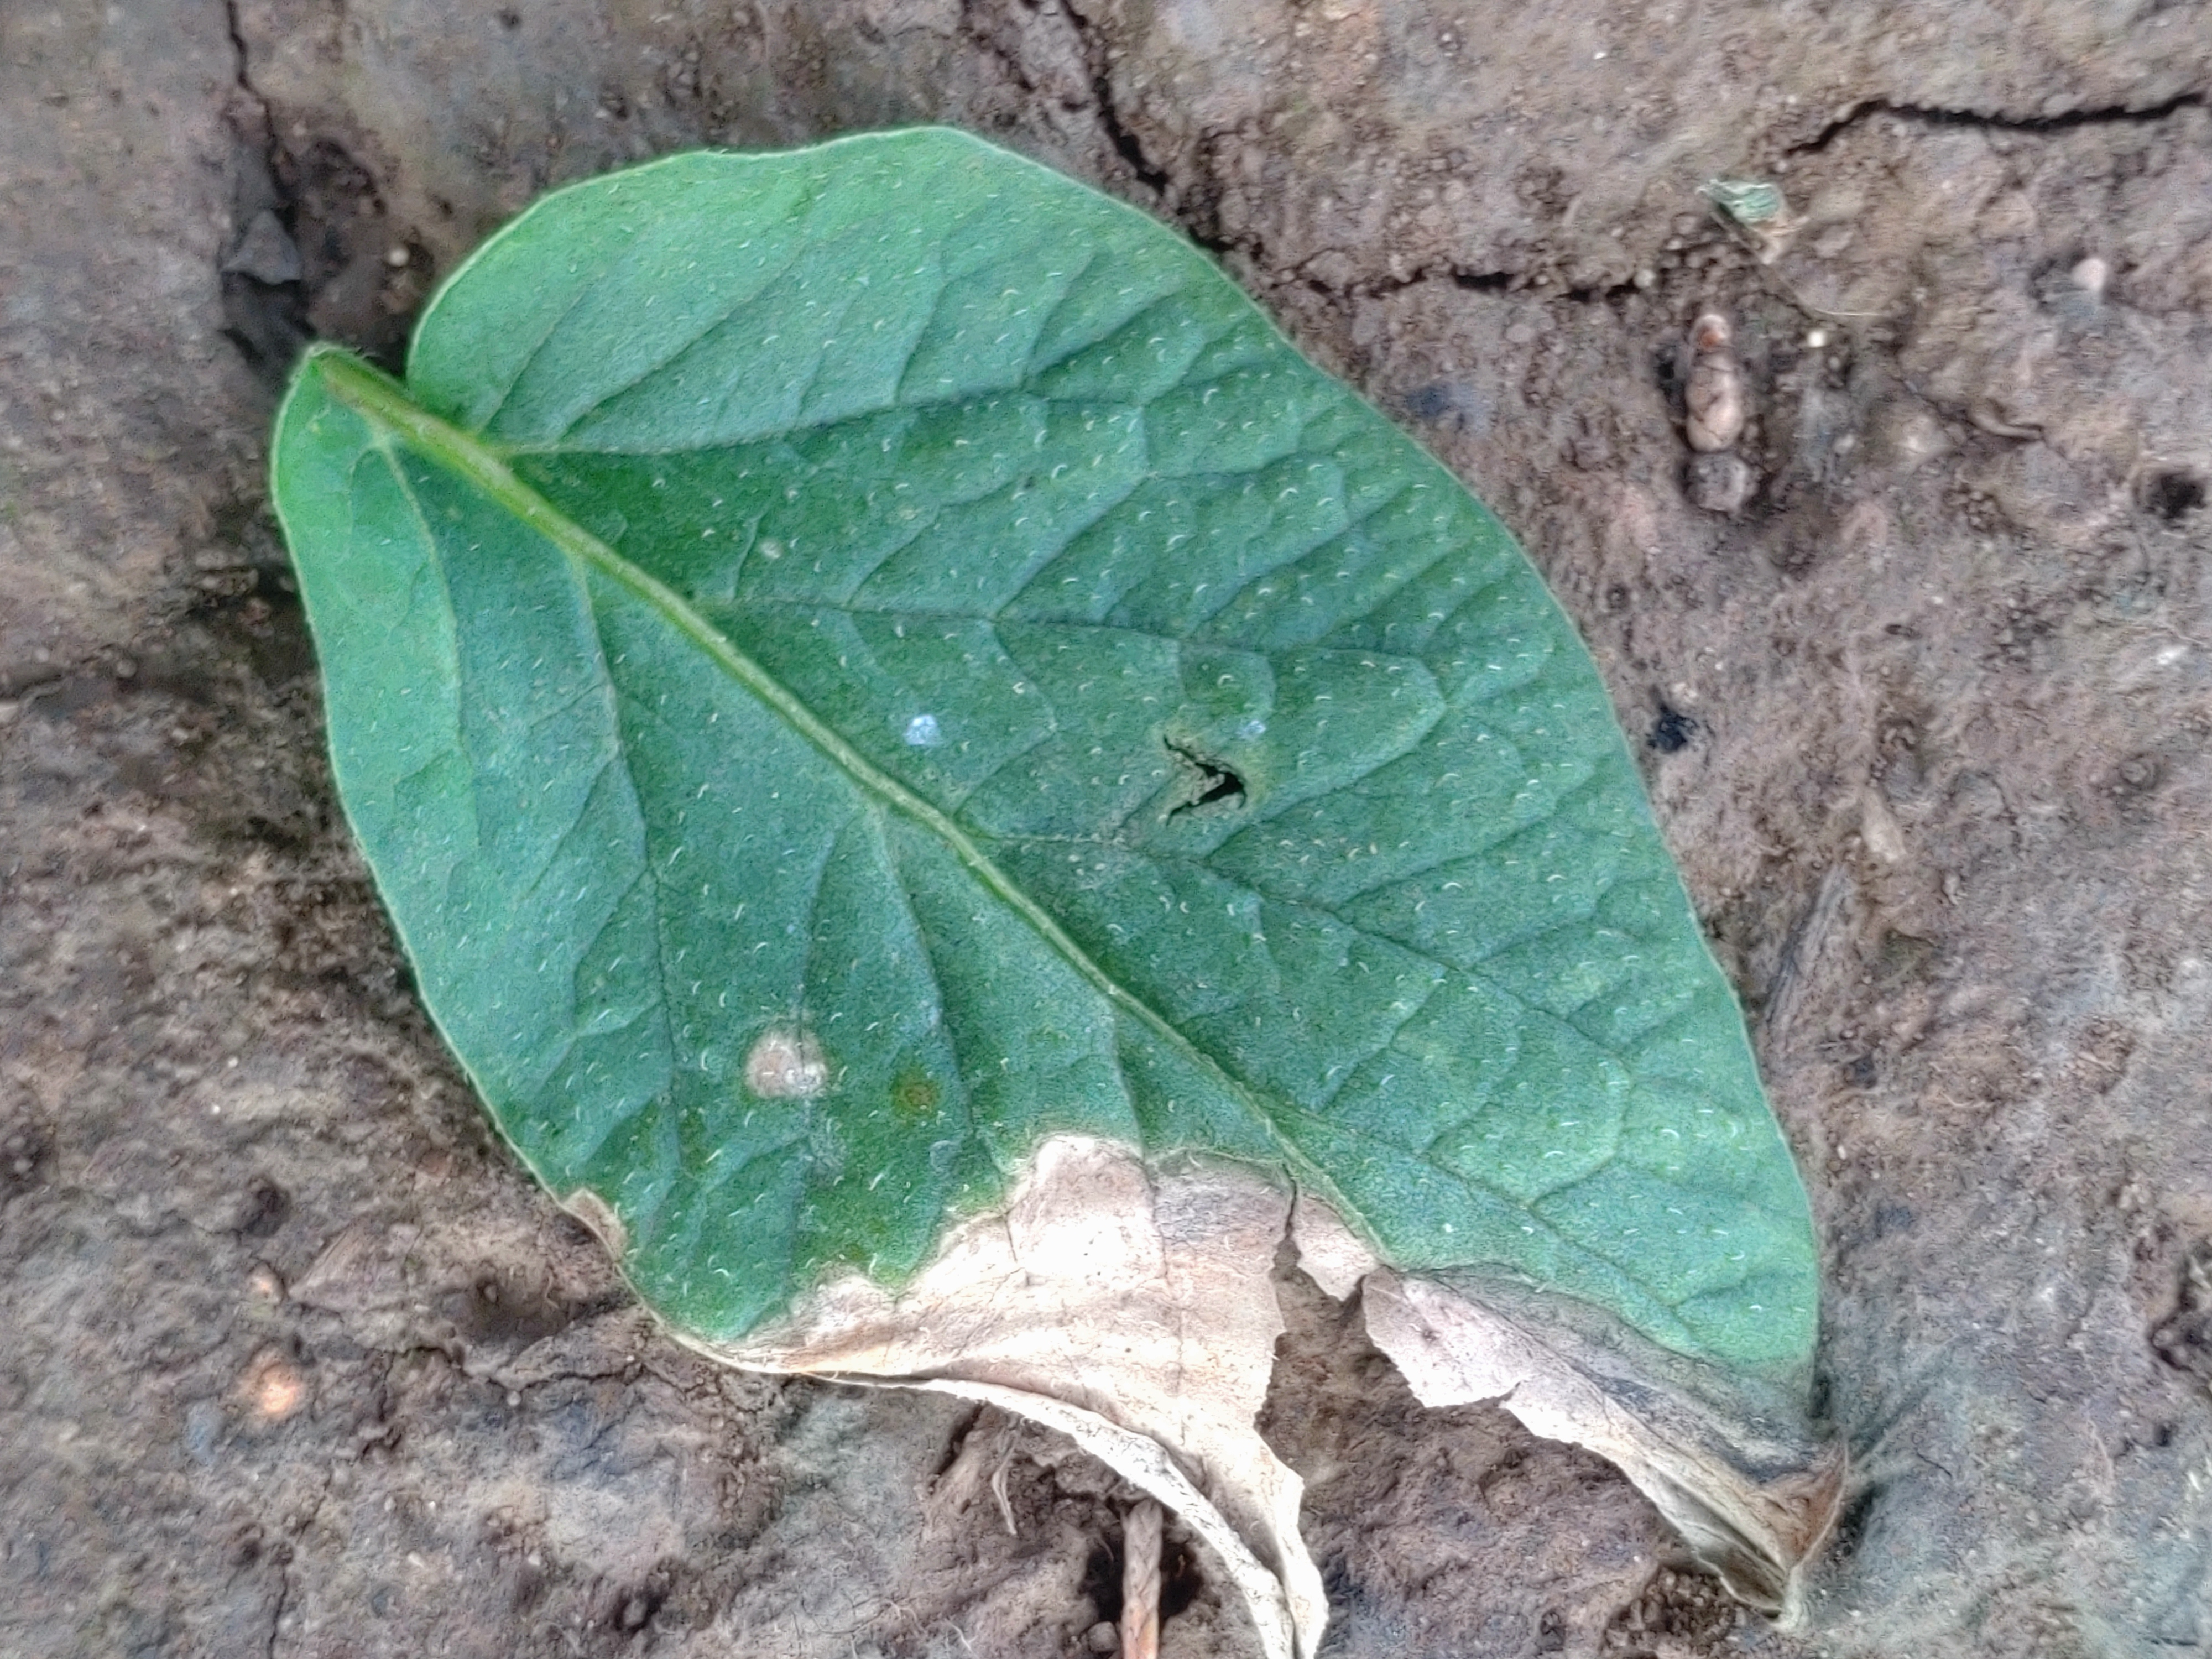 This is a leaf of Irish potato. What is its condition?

early blight
